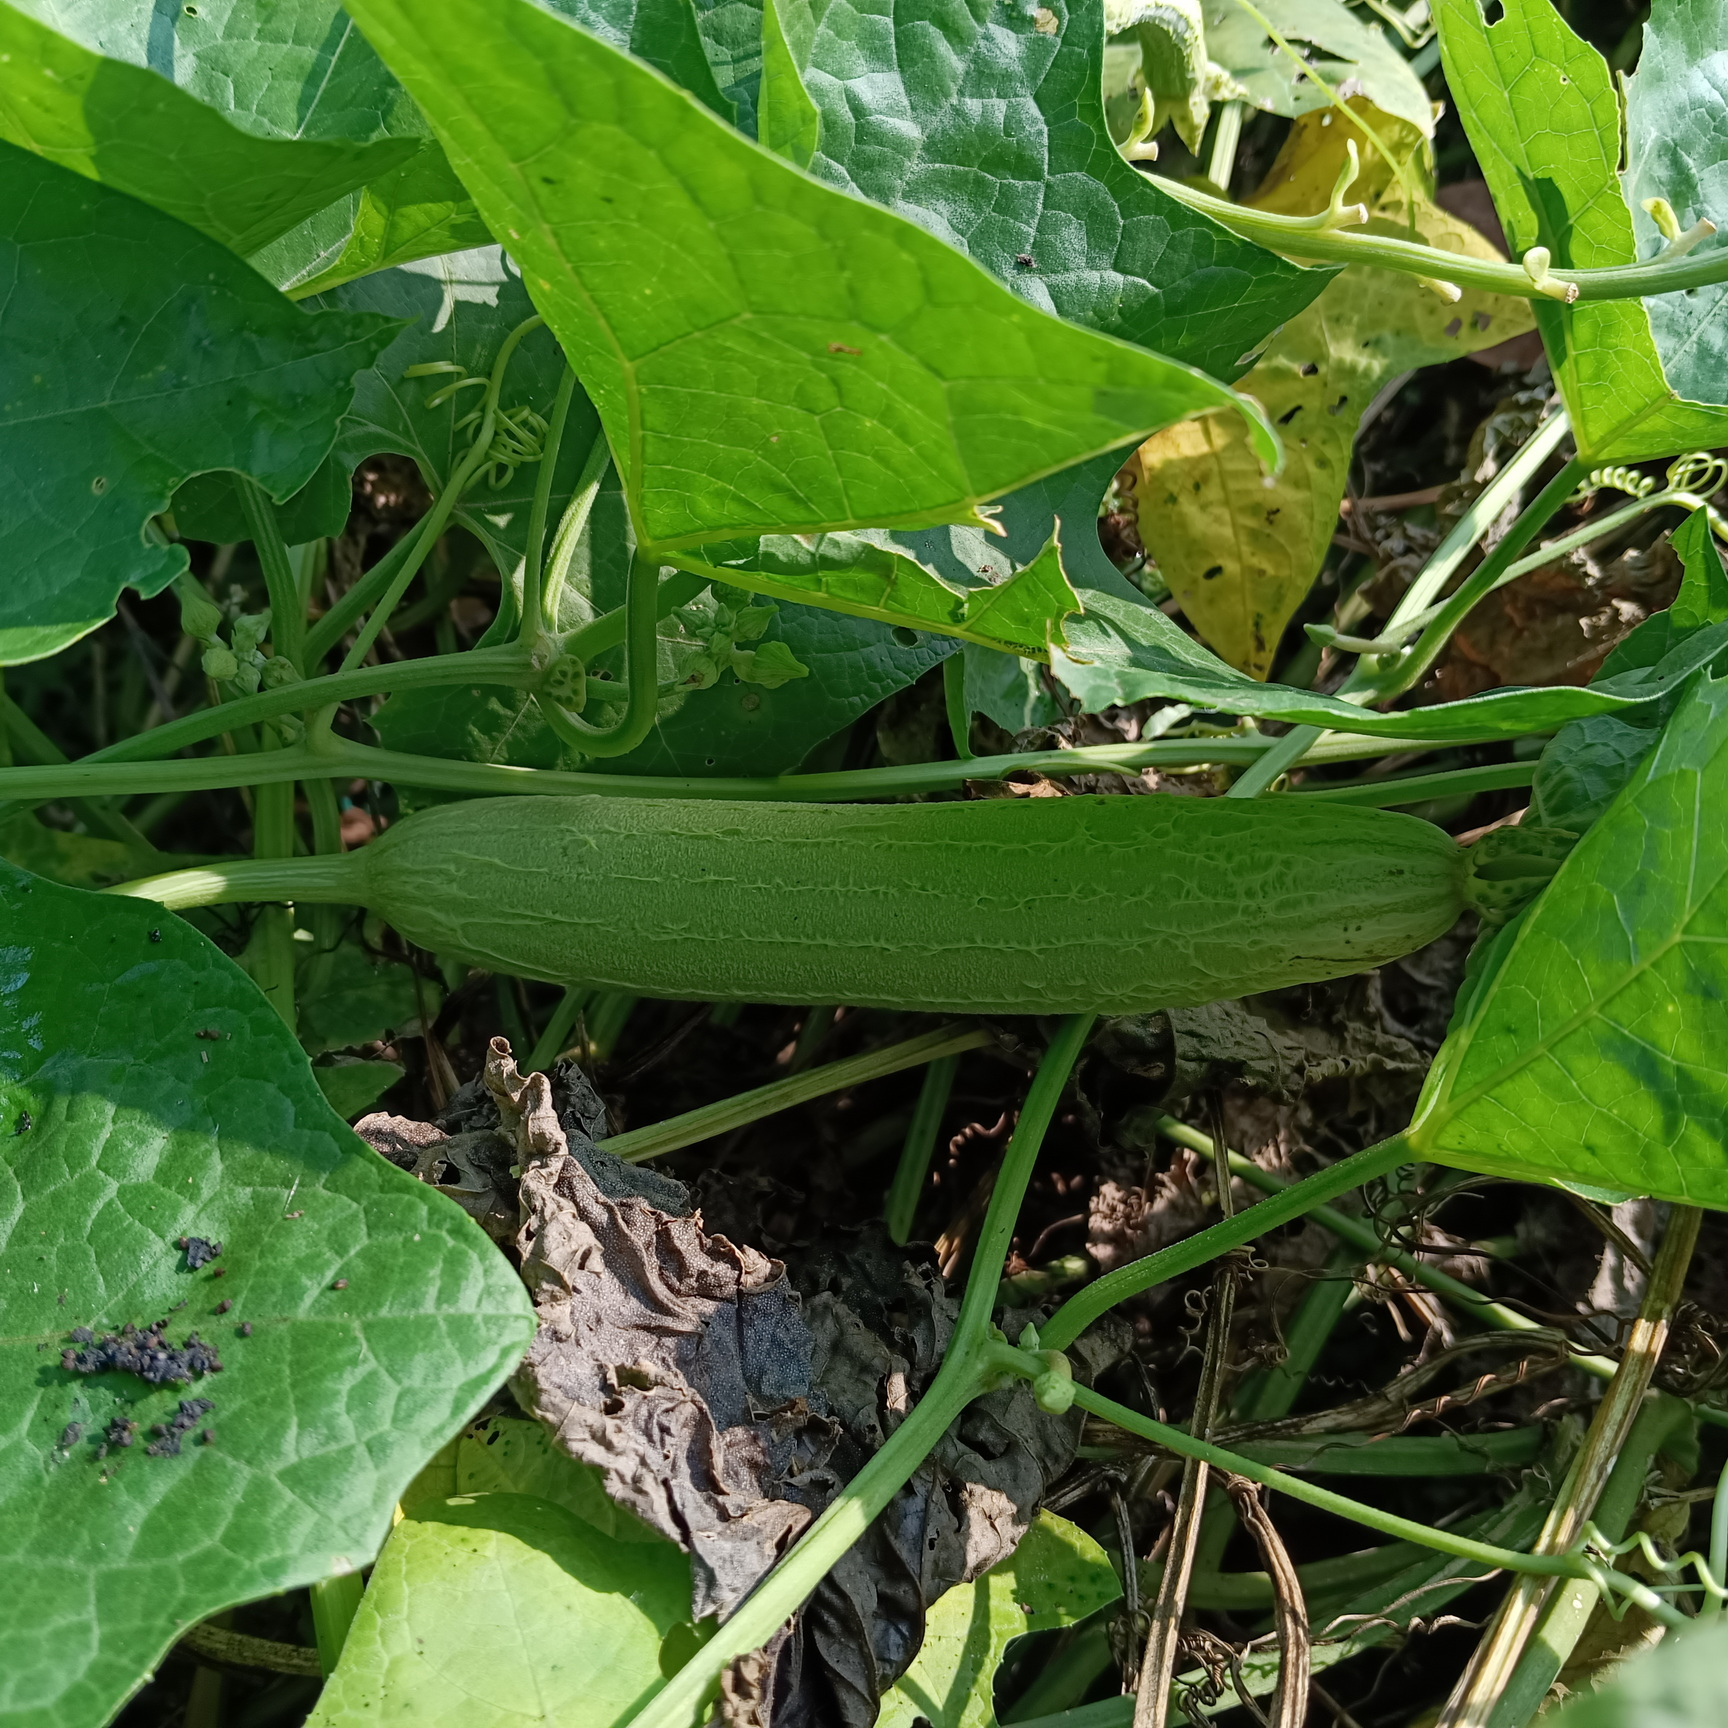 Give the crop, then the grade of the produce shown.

luffa, fresh
